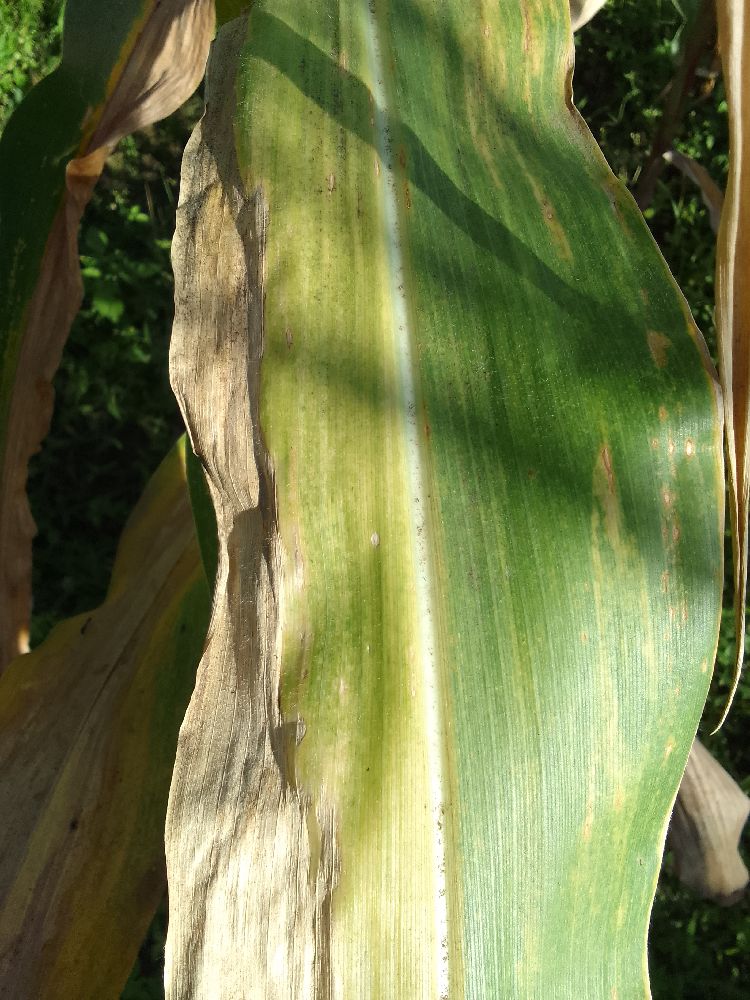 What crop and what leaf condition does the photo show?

maize, maize lethal necrosis
